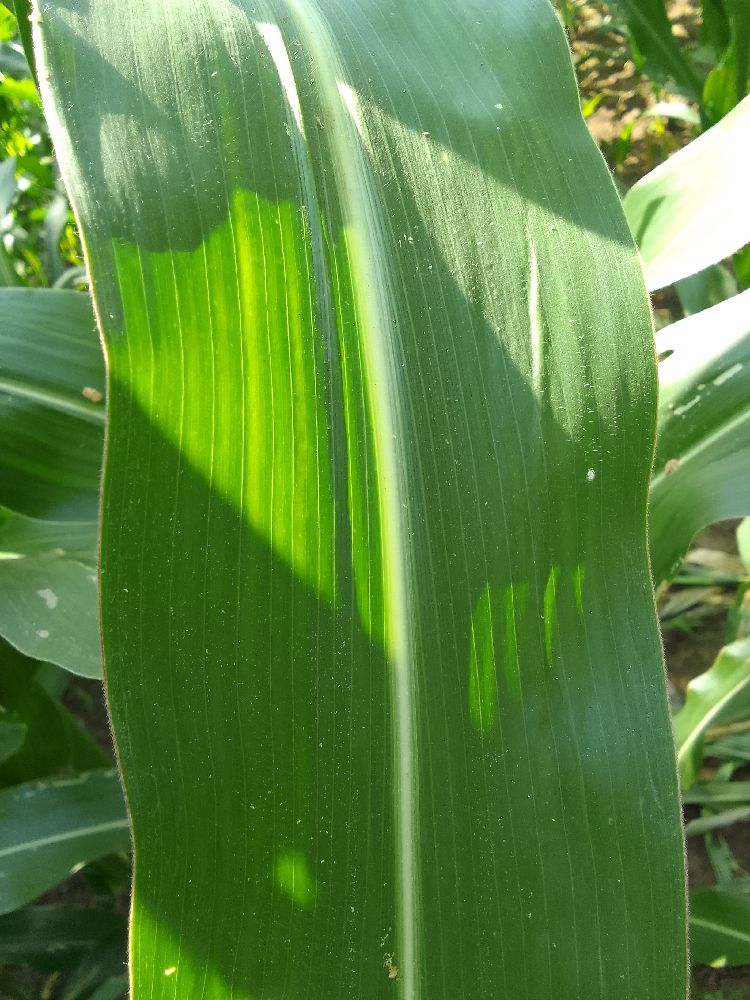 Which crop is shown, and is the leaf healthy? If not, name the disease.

maize, healthy
